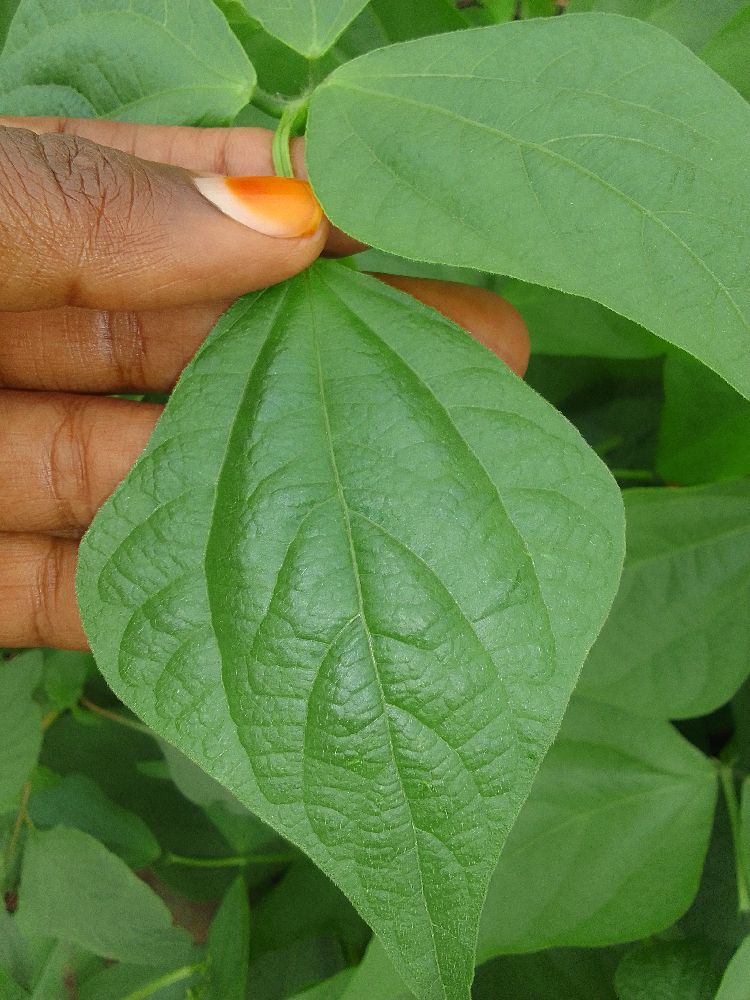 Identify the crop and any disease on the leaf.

common bean, healthy
